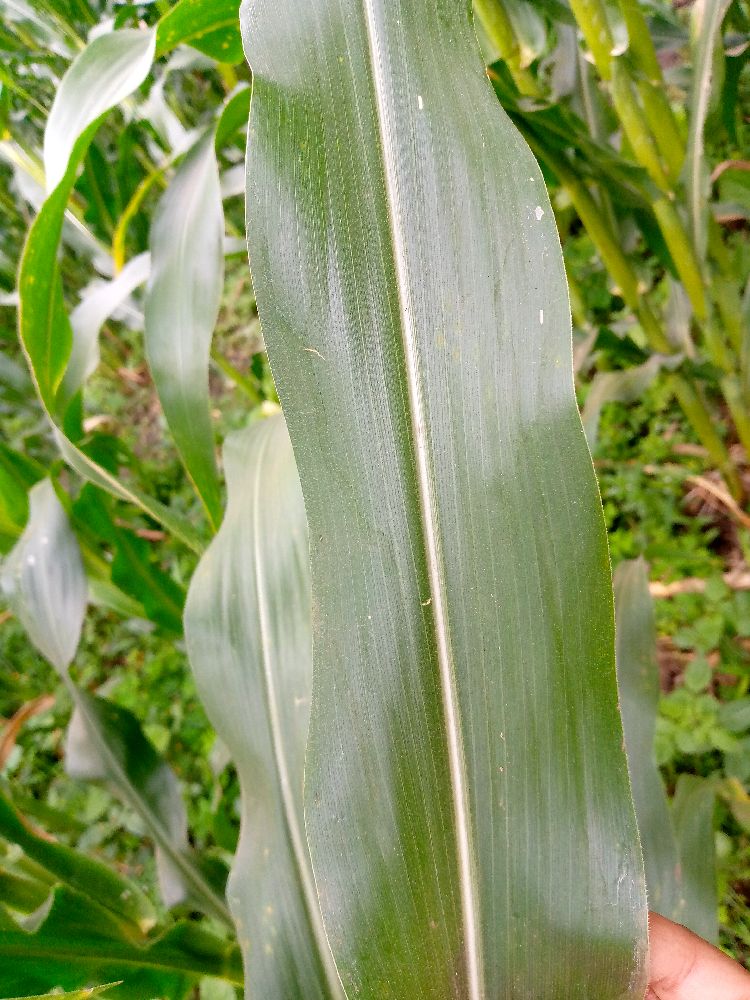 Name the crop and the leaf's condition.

maize, healthy
